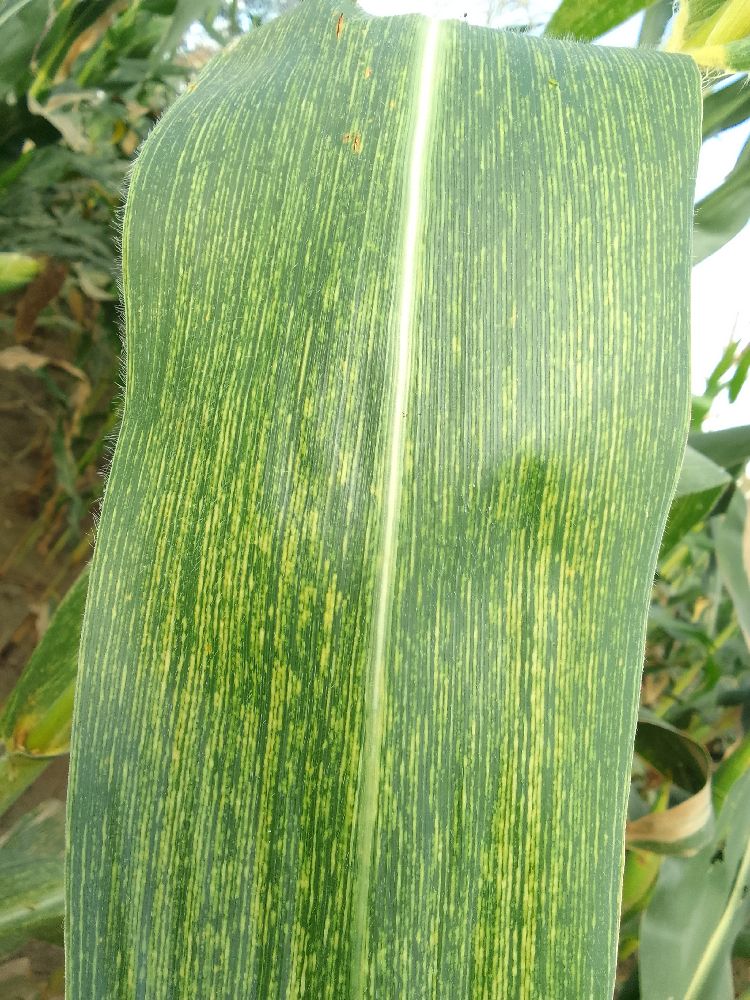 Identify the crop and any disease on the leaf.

maize, maize streak virus
